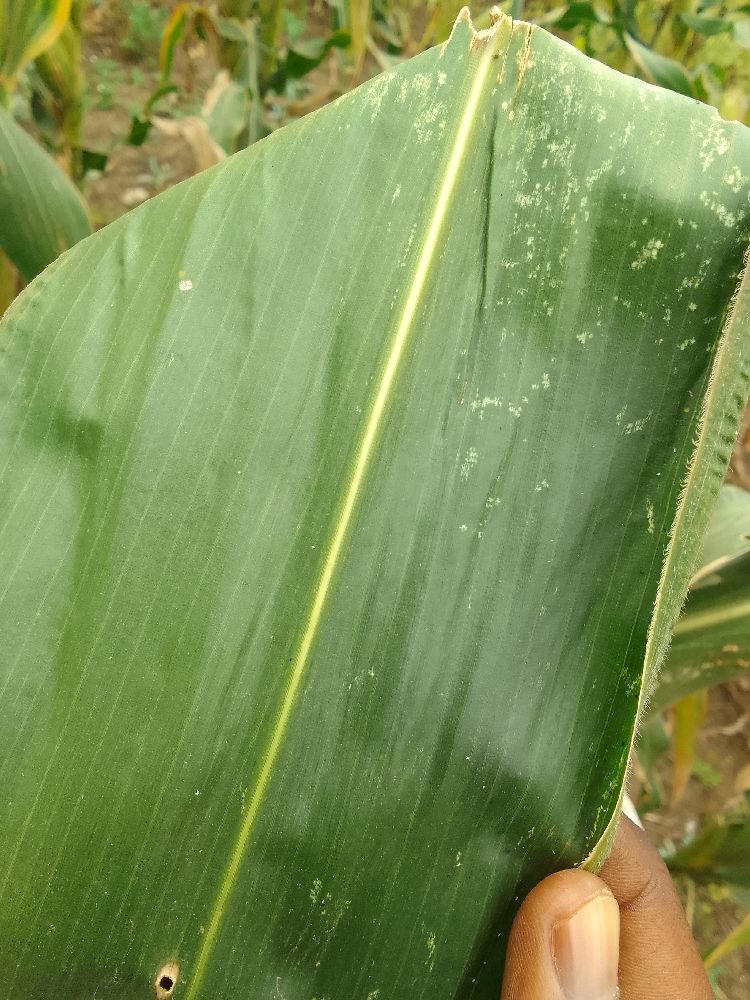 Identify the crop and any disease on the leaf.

maize, healthy
